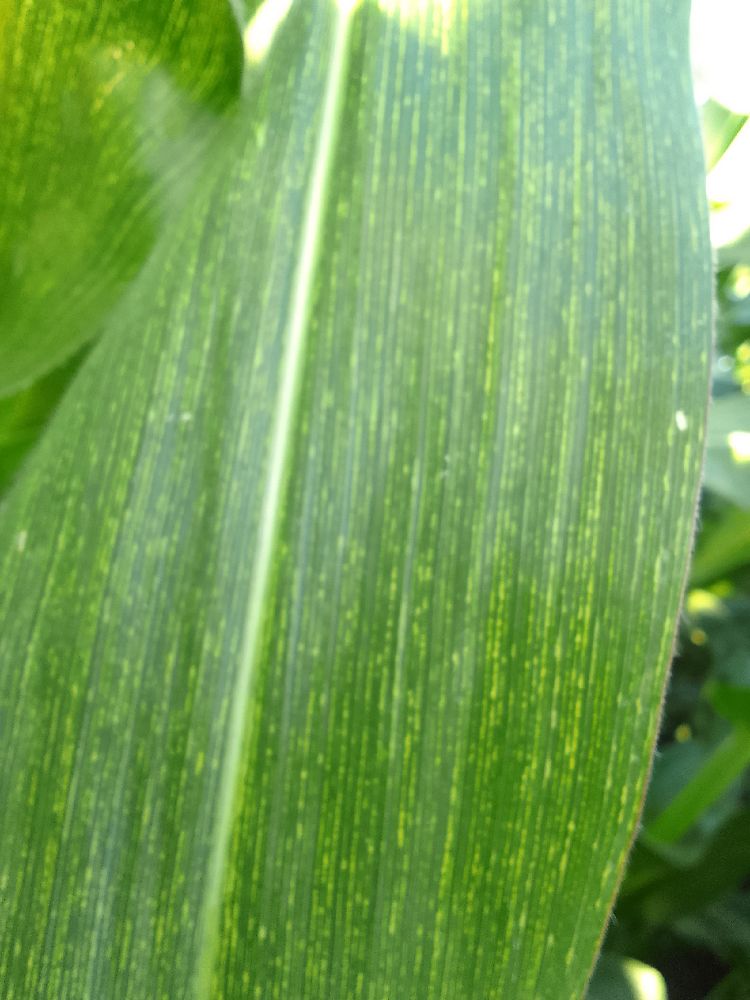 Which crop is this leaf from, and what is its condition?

maize, maize streak virus
